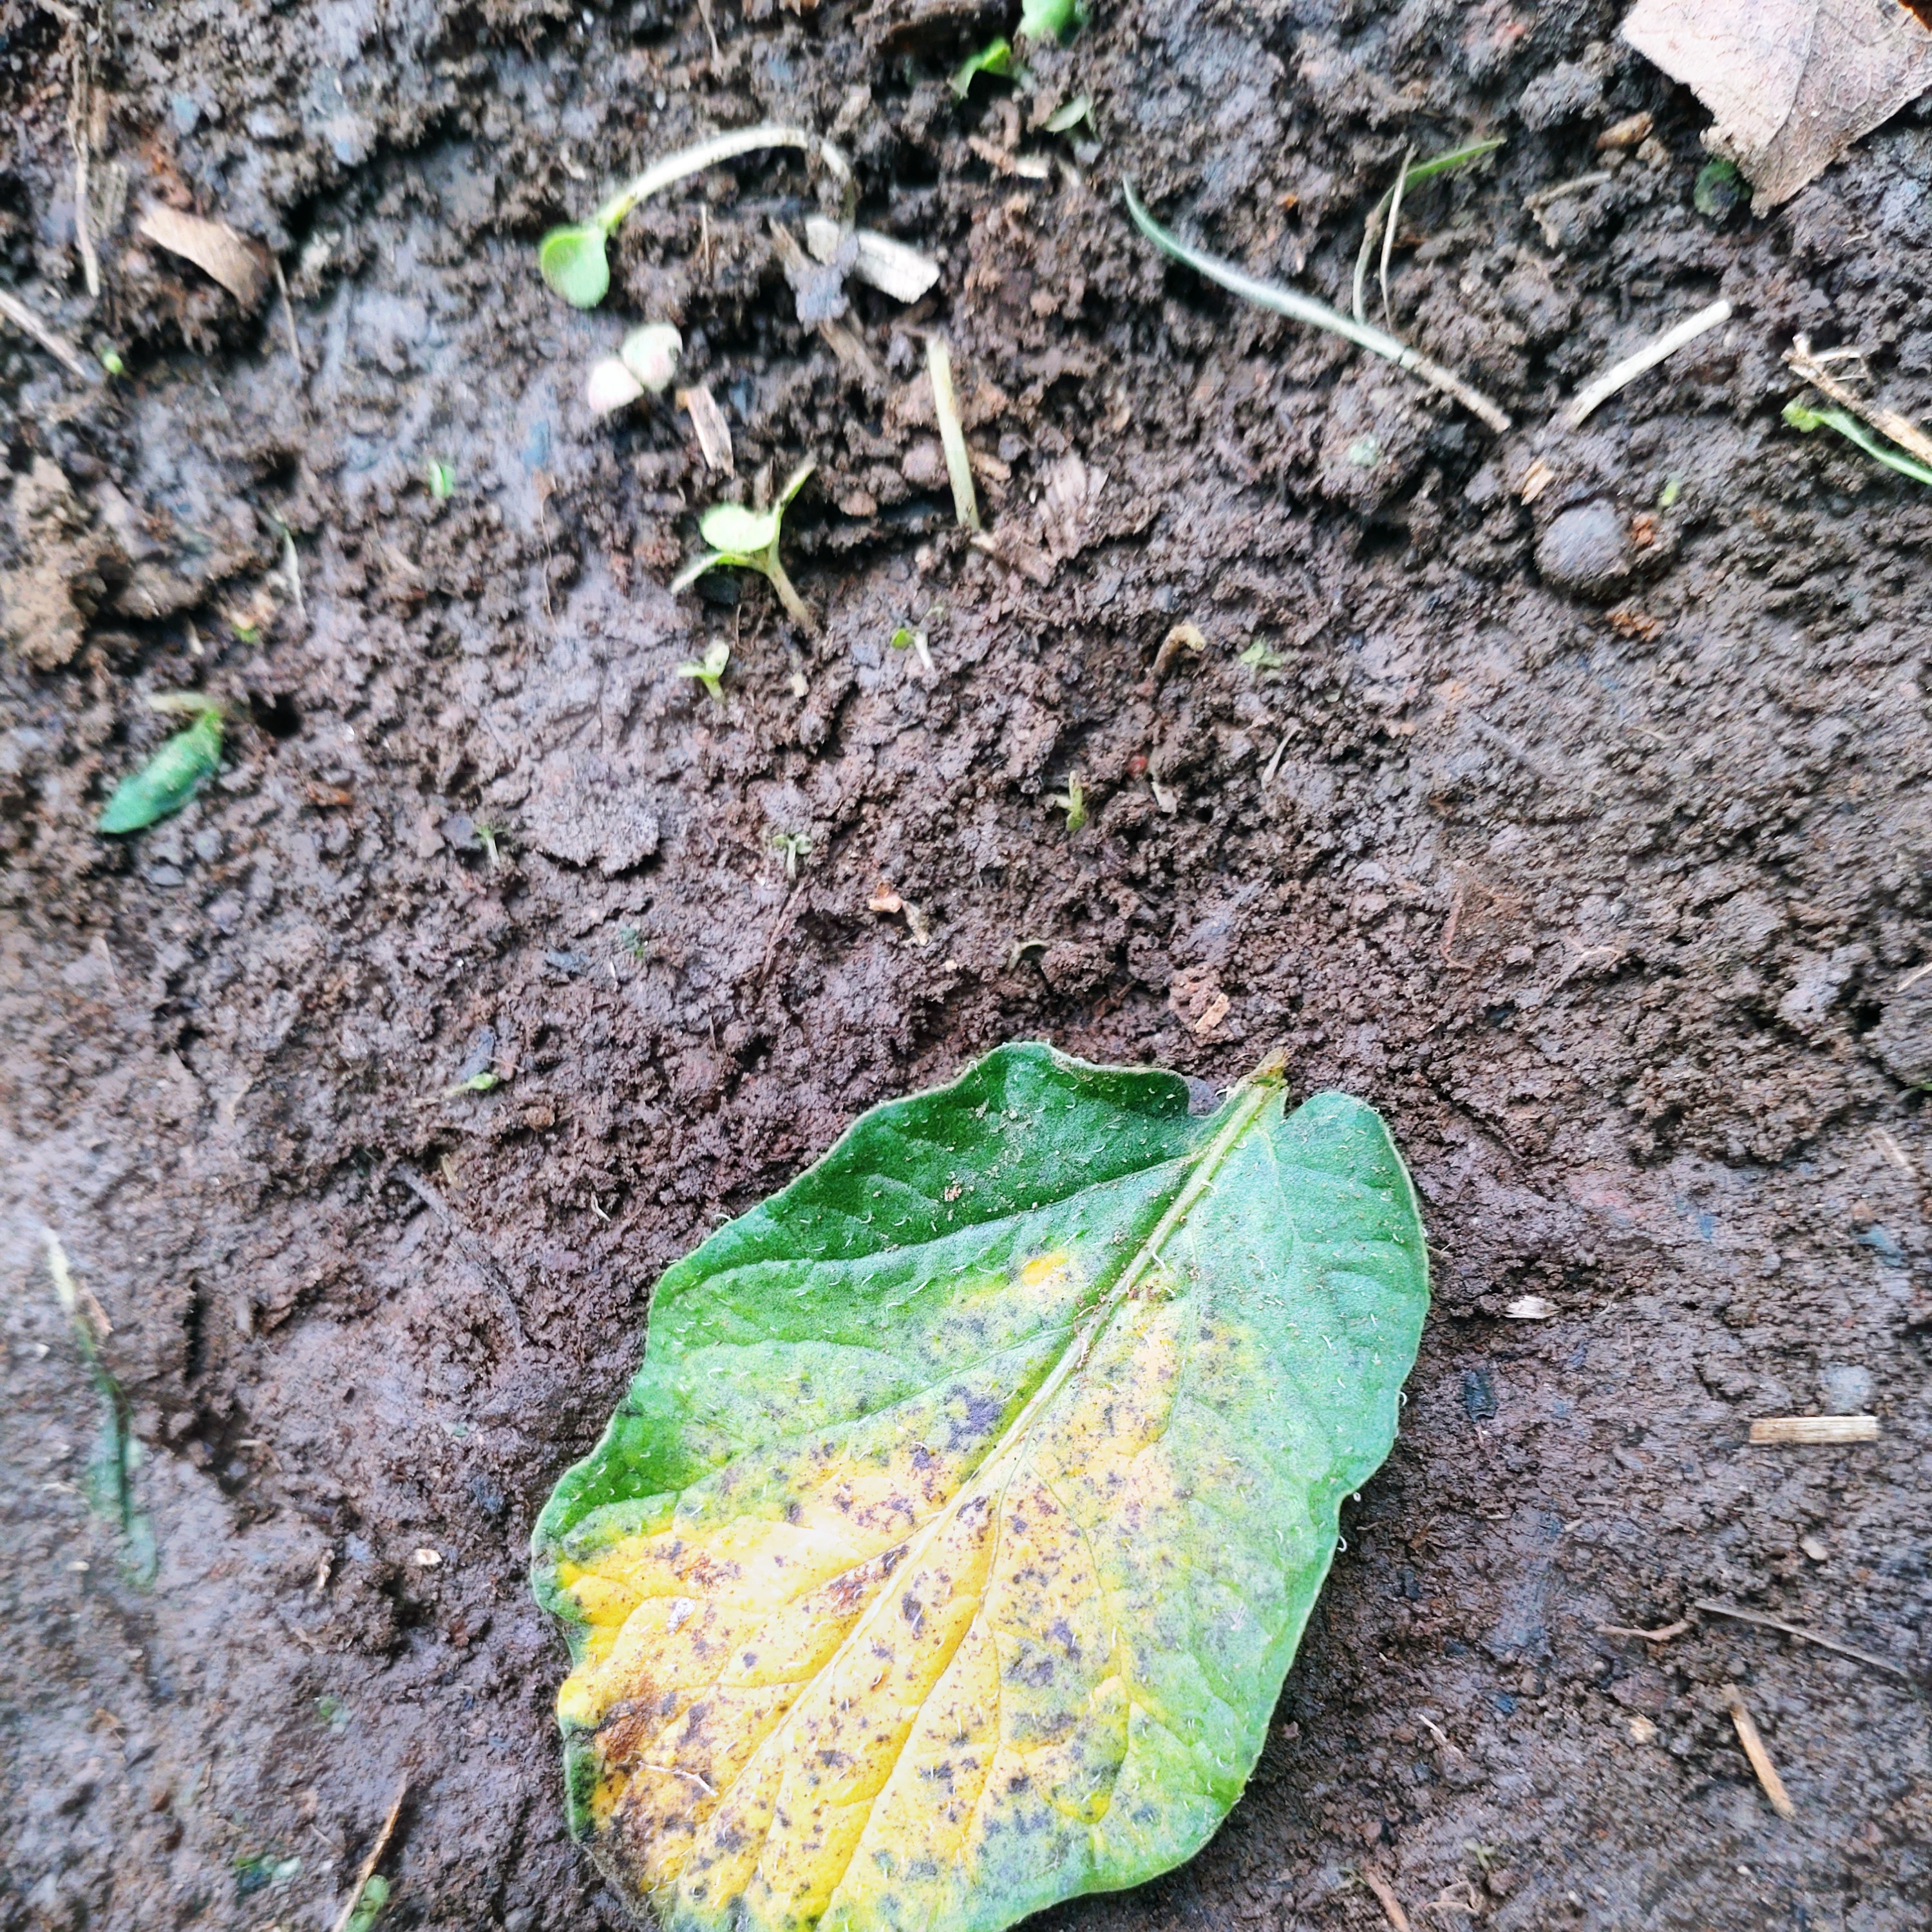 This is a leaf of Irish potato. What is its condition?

late blight
